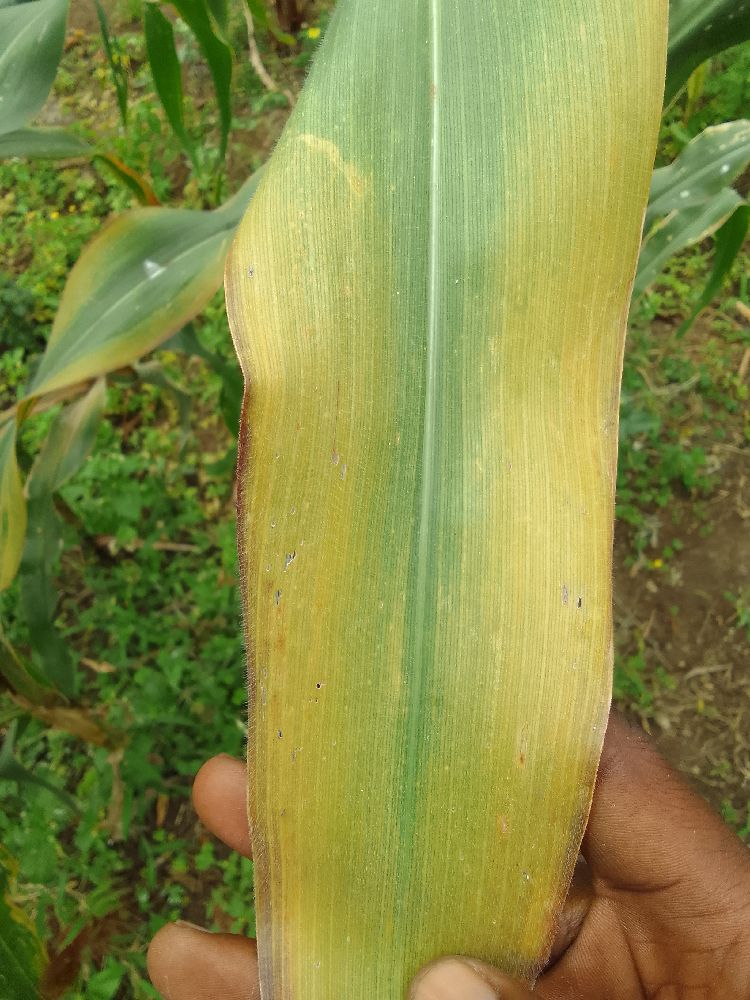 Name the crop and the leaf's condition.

maize, maize lethal necrosis
